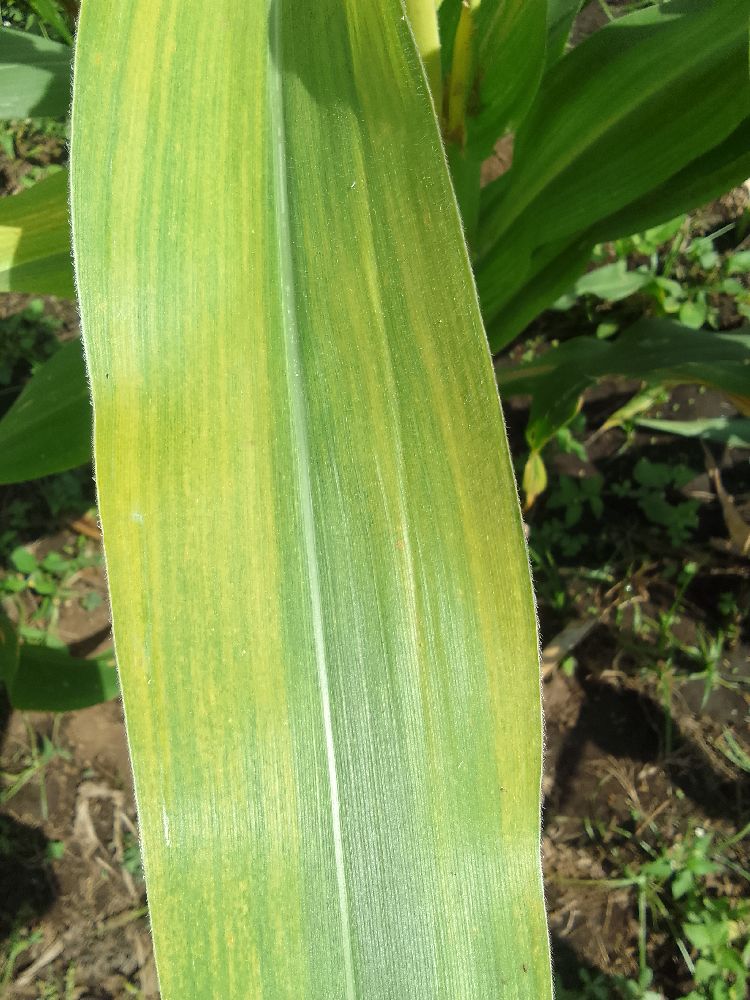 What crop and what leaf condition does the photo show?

maize, maize lethal necrosis
